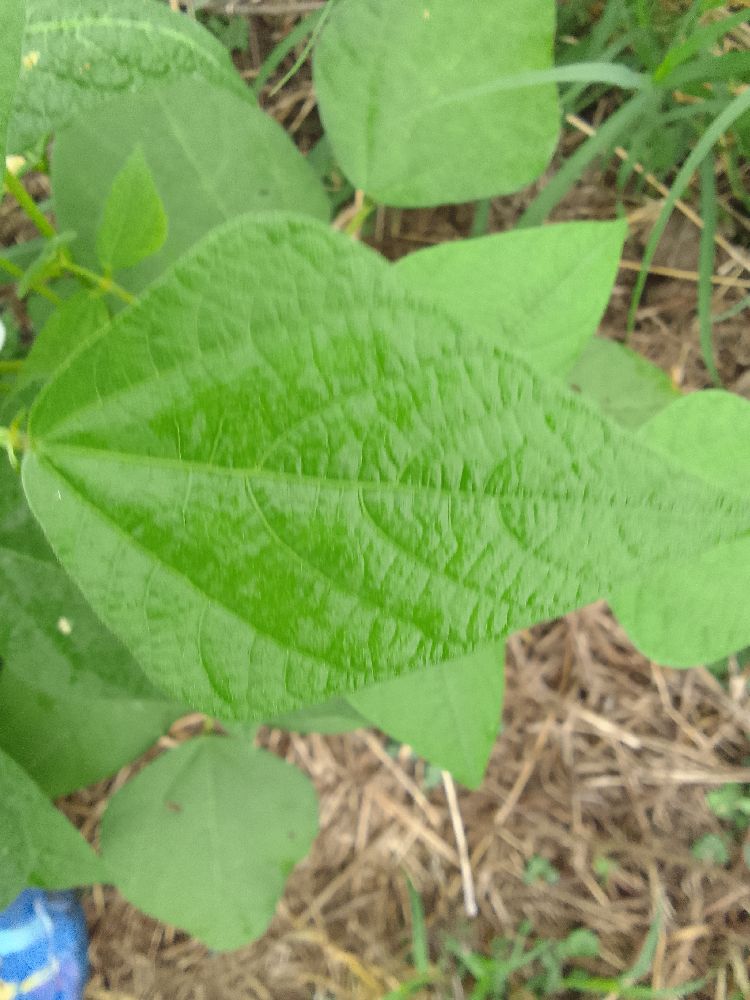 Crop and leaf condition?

common bean, healthy
